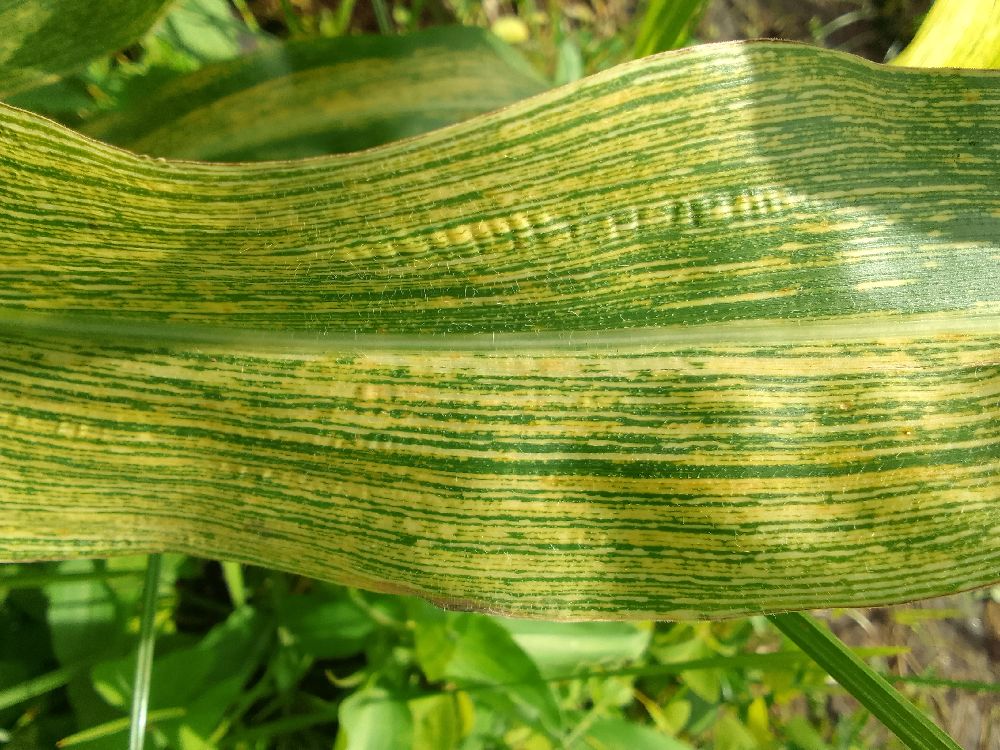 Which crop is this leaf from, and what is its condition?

maize, maize streak virus
